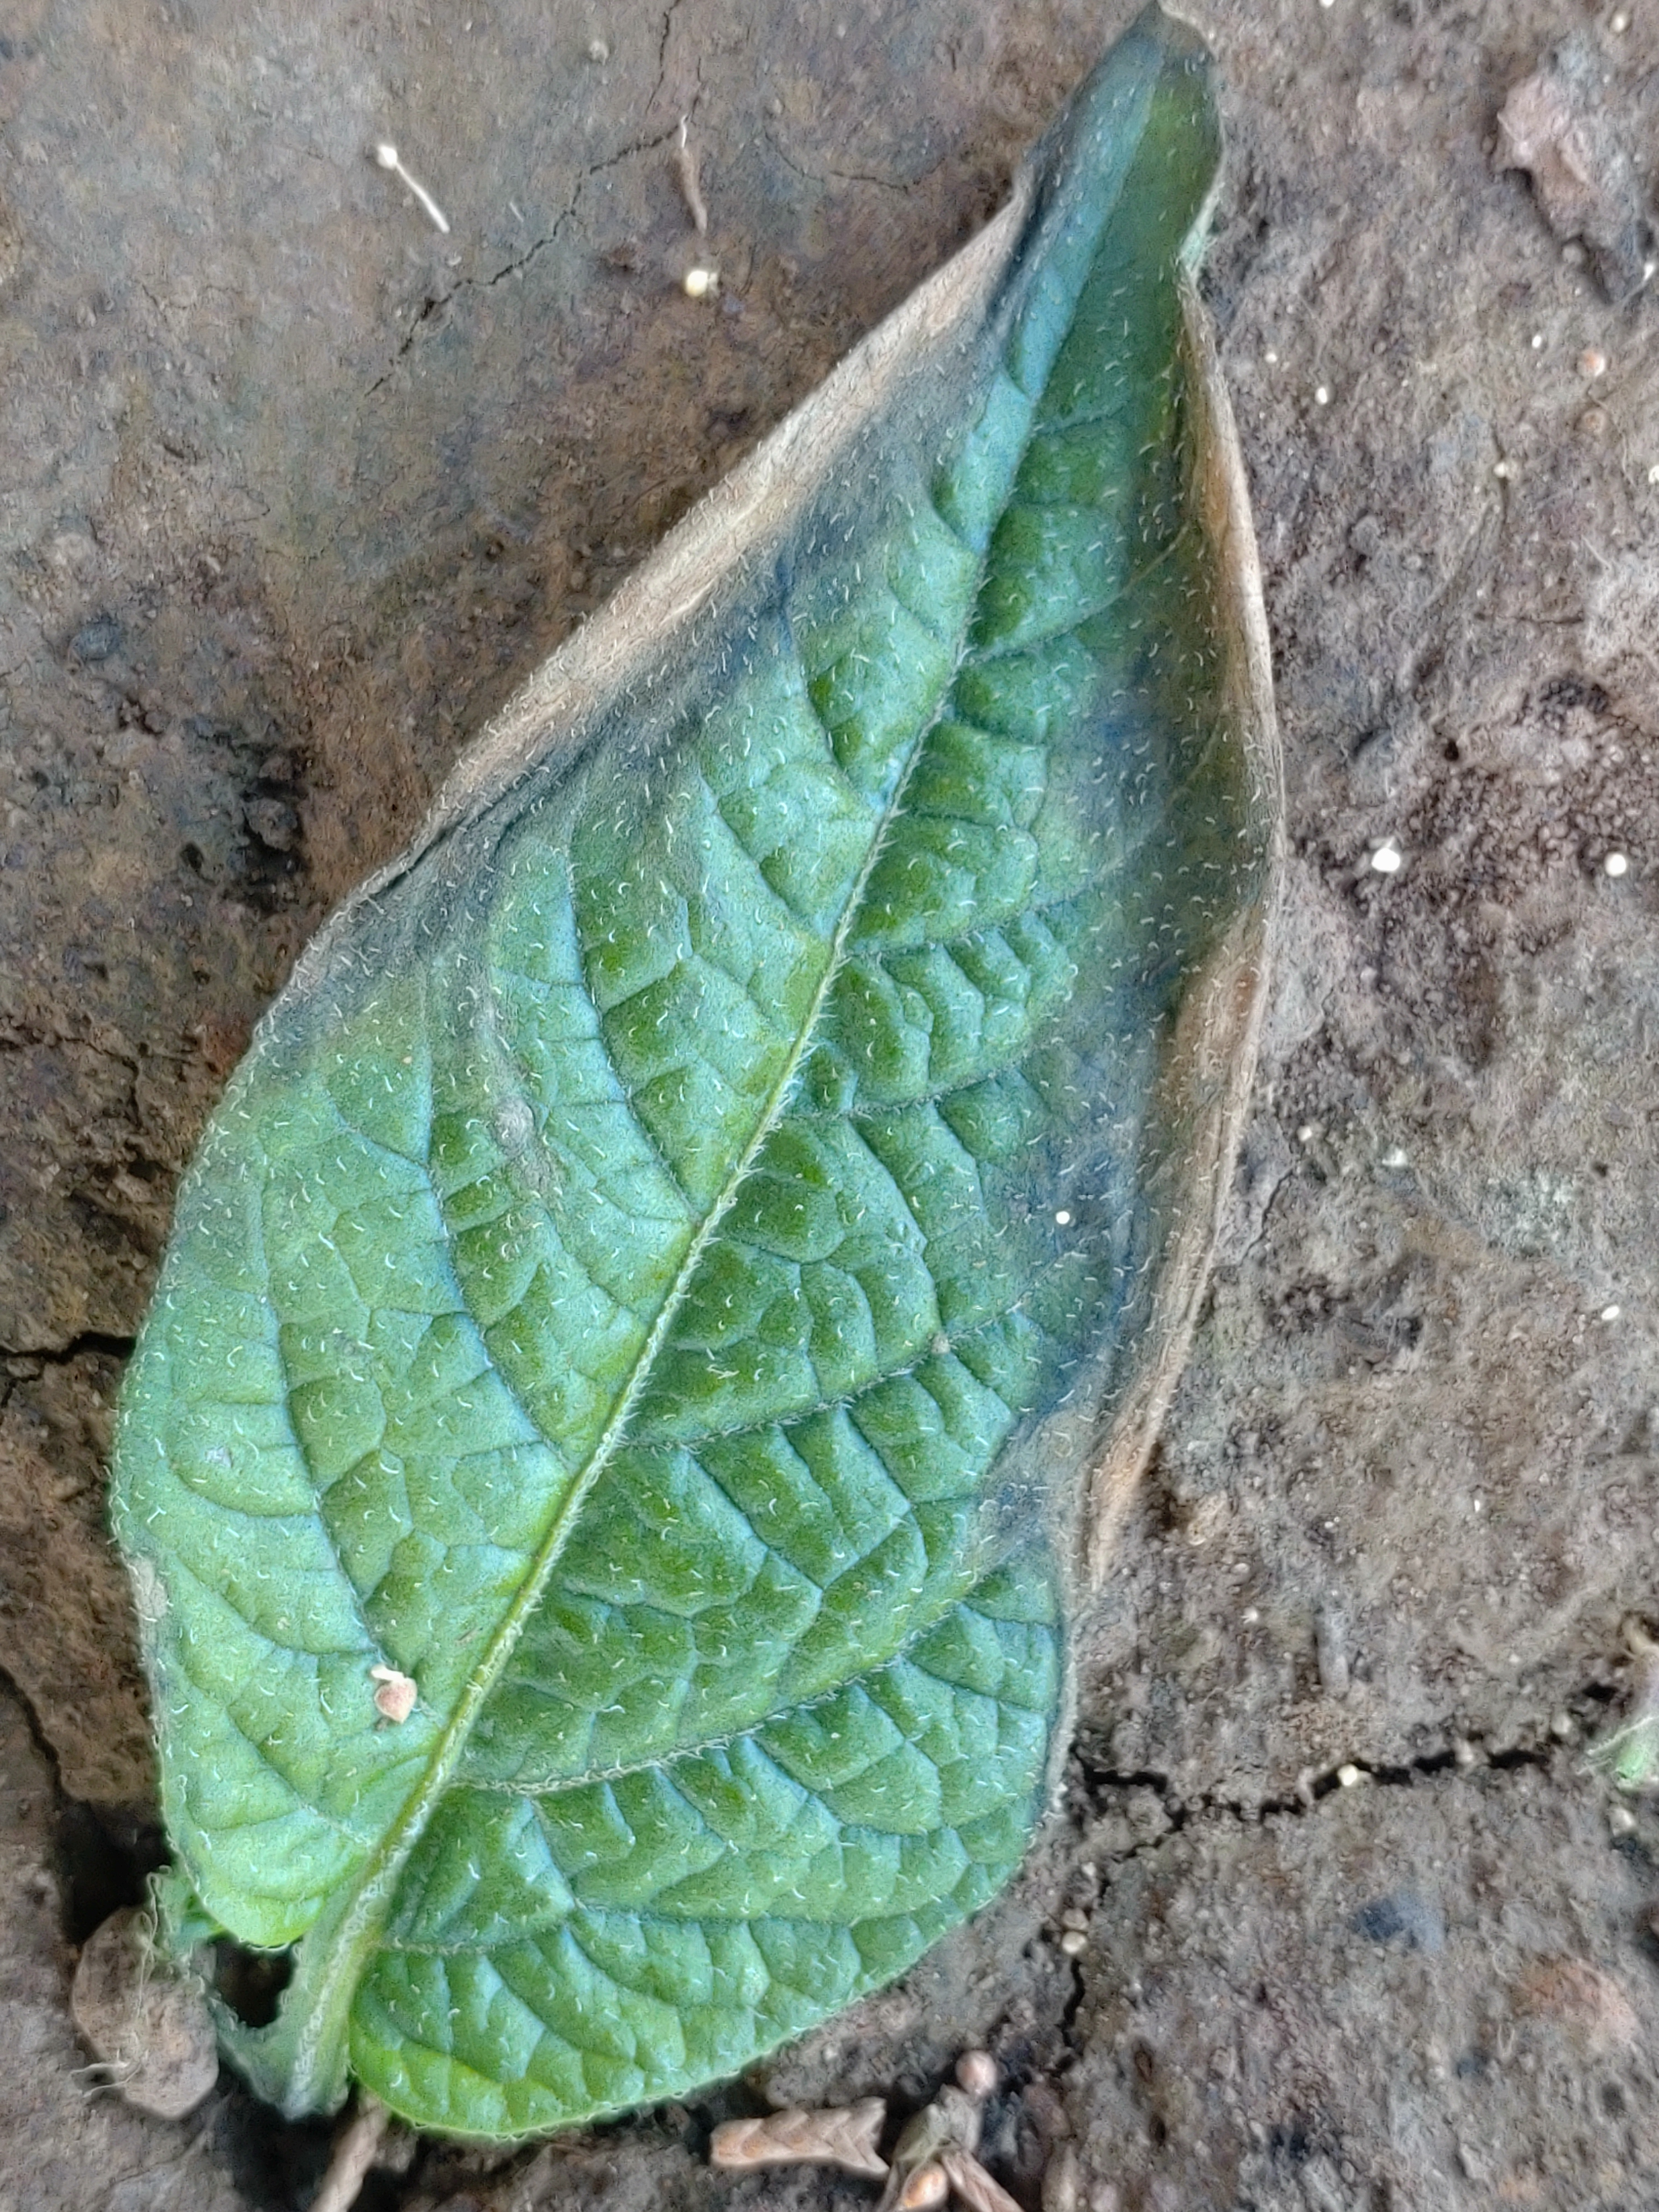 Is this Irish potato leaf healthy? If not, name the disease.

early blight
